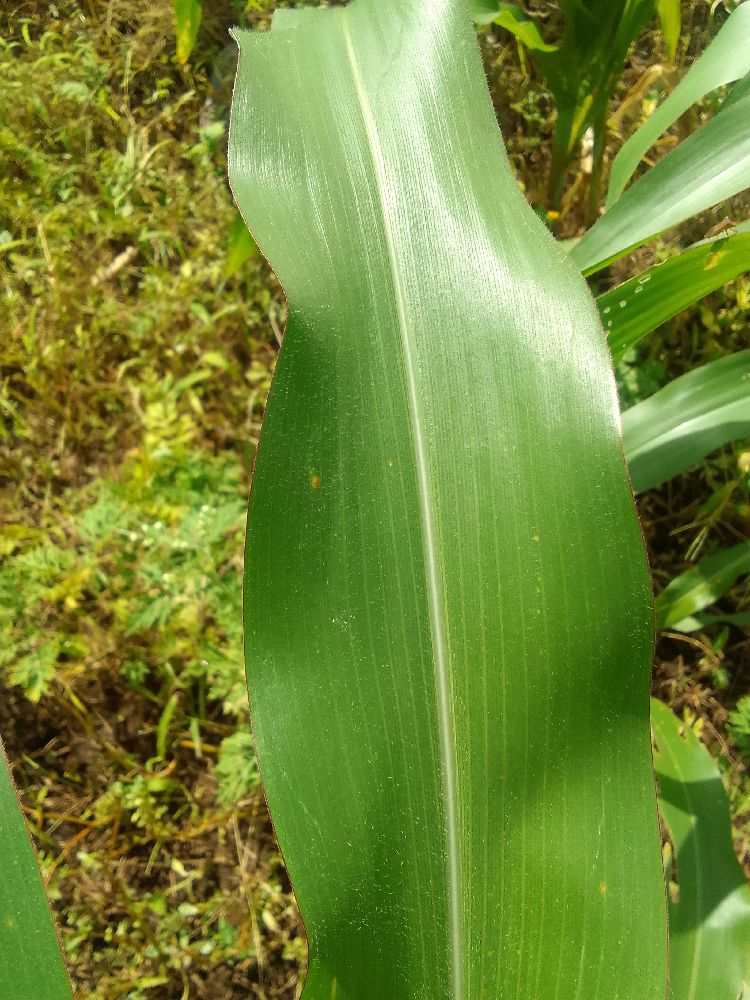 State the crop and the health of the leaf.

maize, healthy
